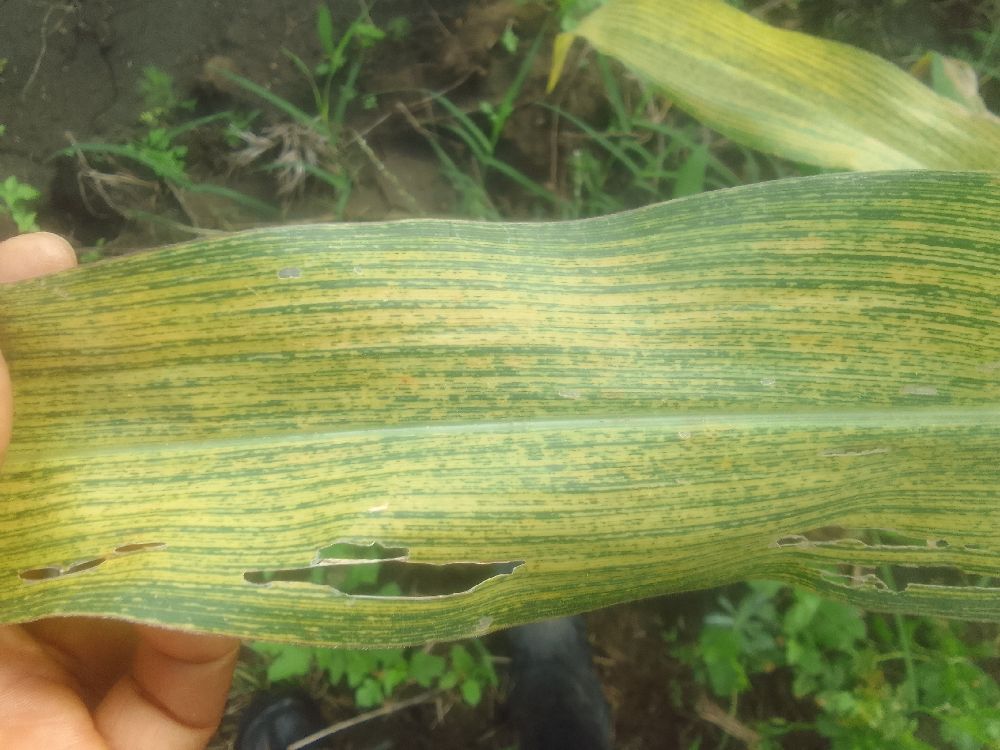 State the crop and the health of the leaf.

maize, maize streak virus
